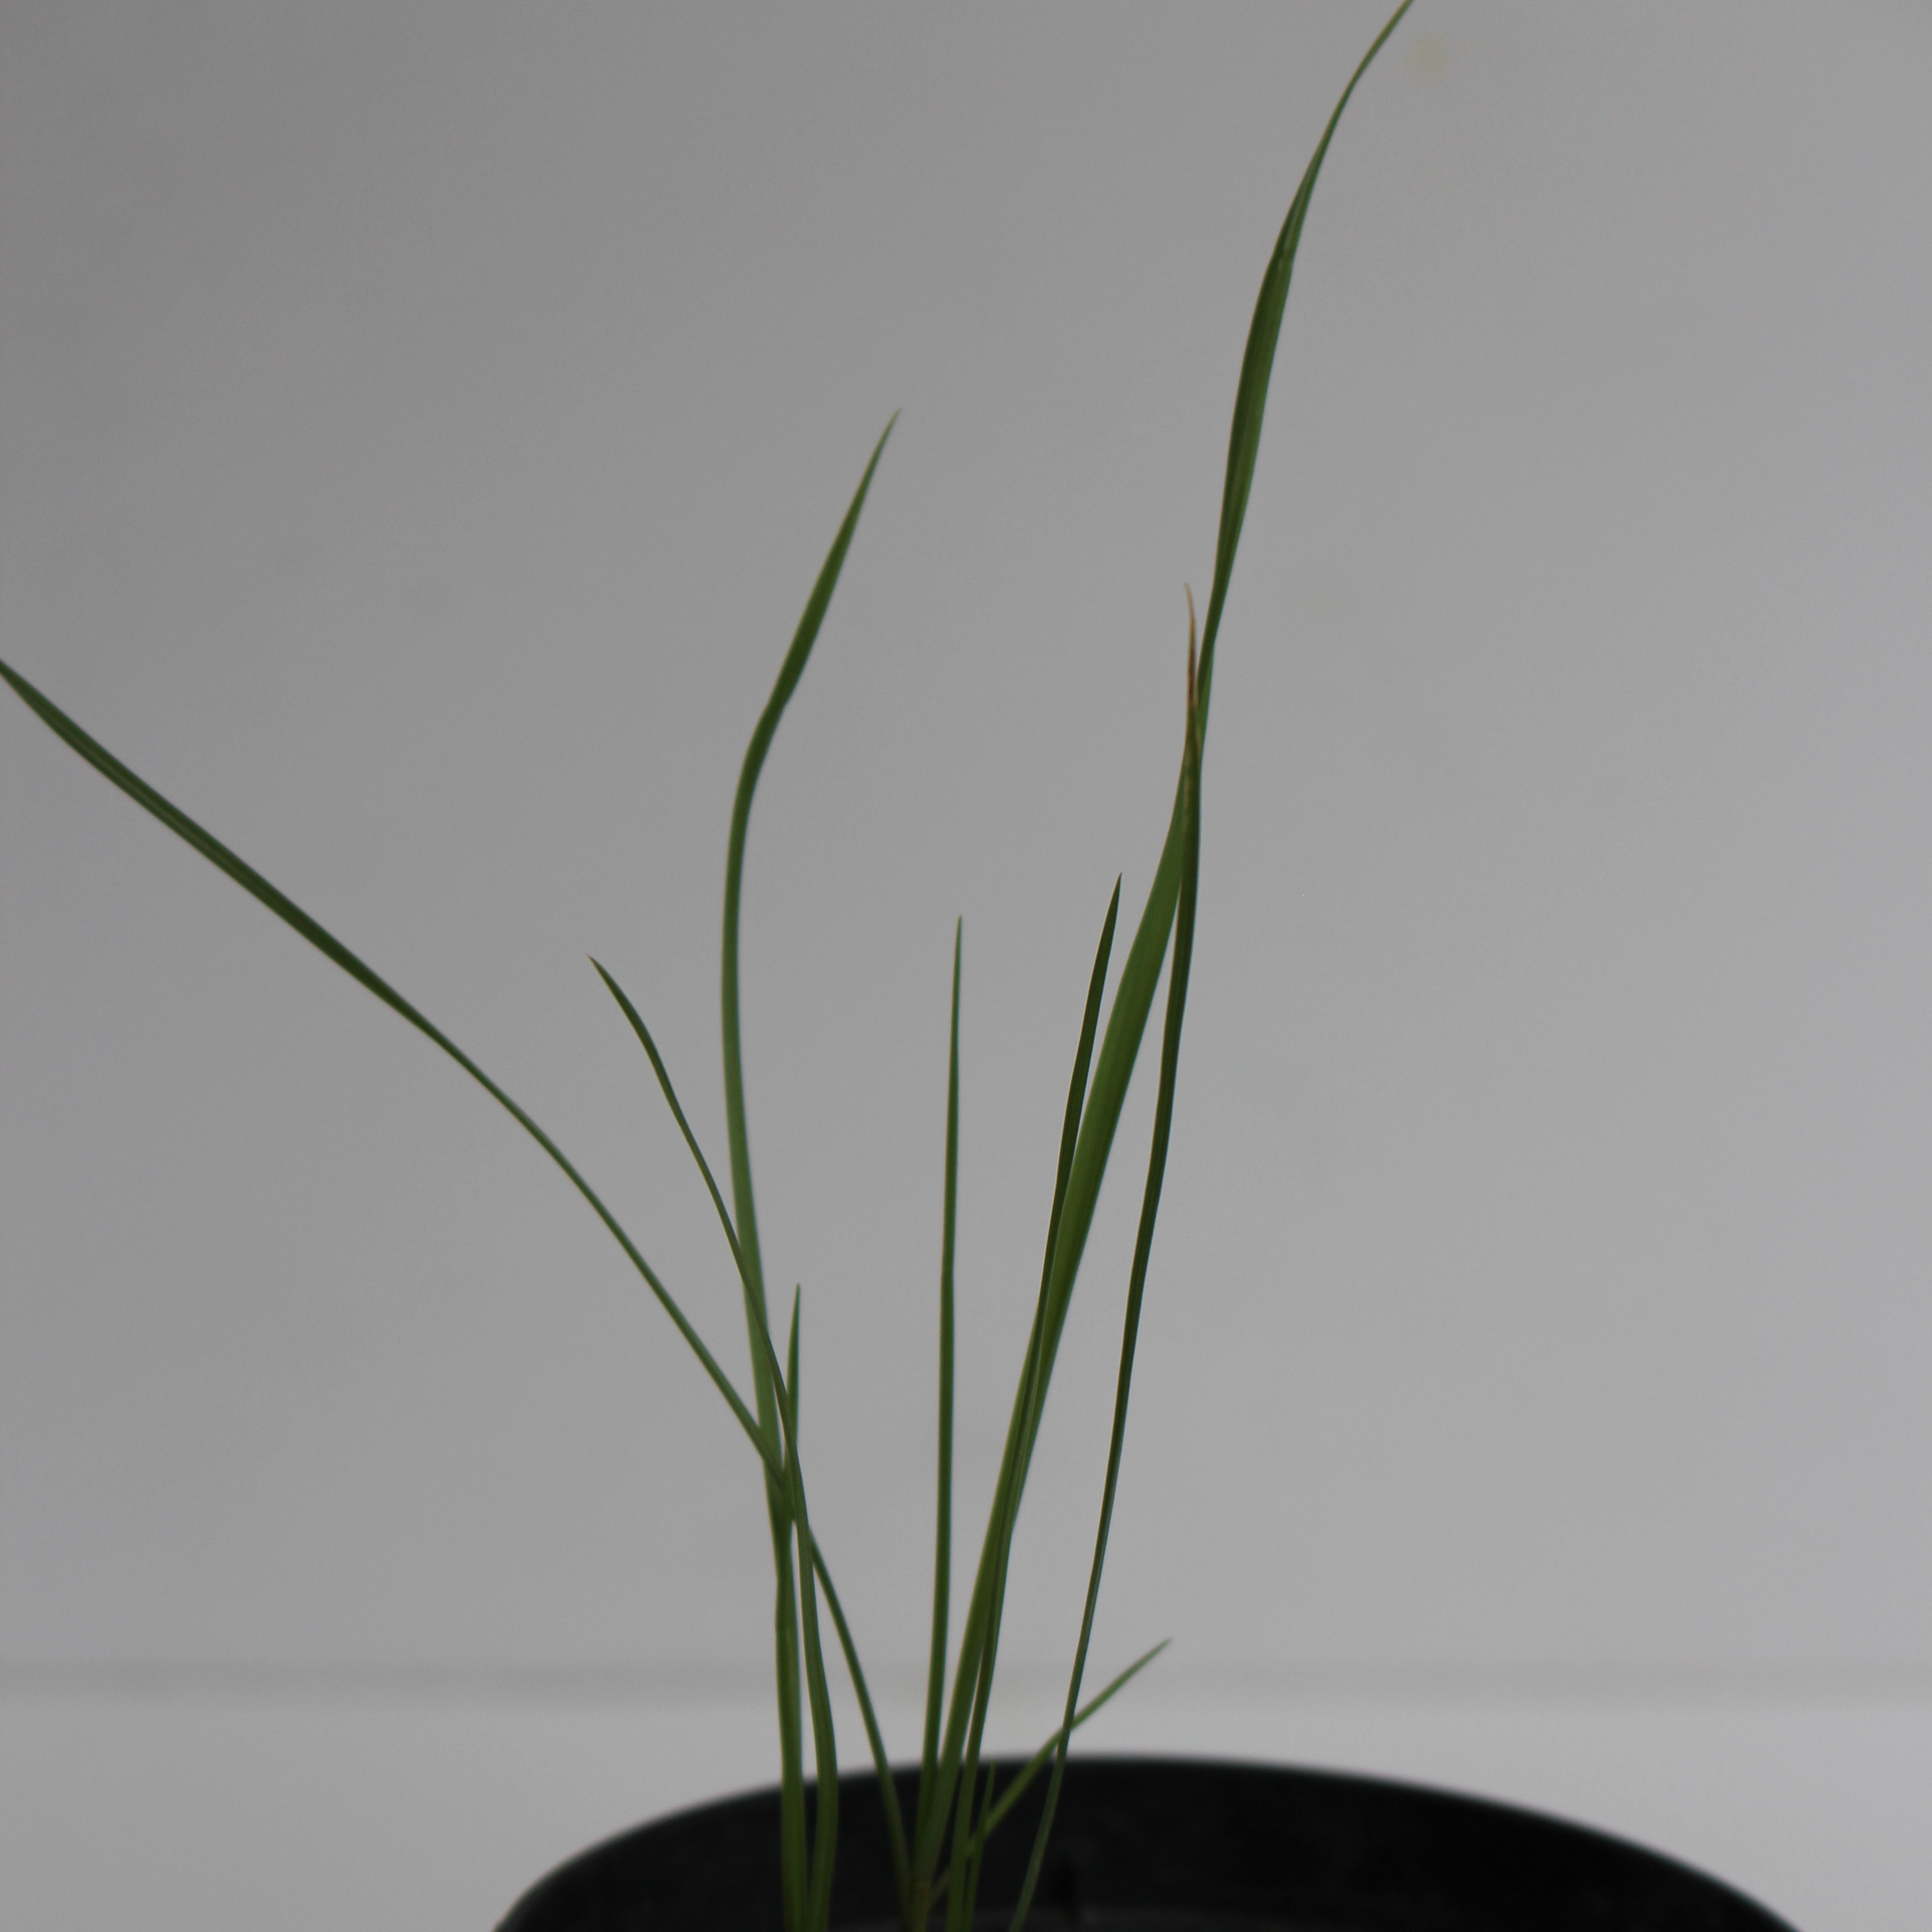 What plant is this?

Lolium multiflorum
